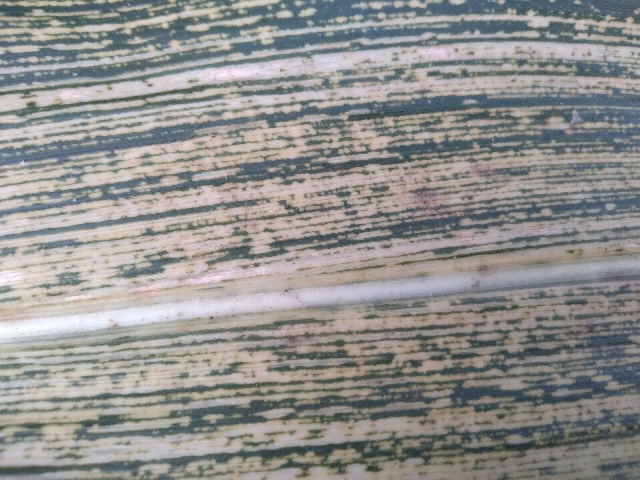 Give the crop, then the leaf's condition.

maize, maize streak virus
